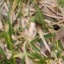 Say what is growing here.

grass
